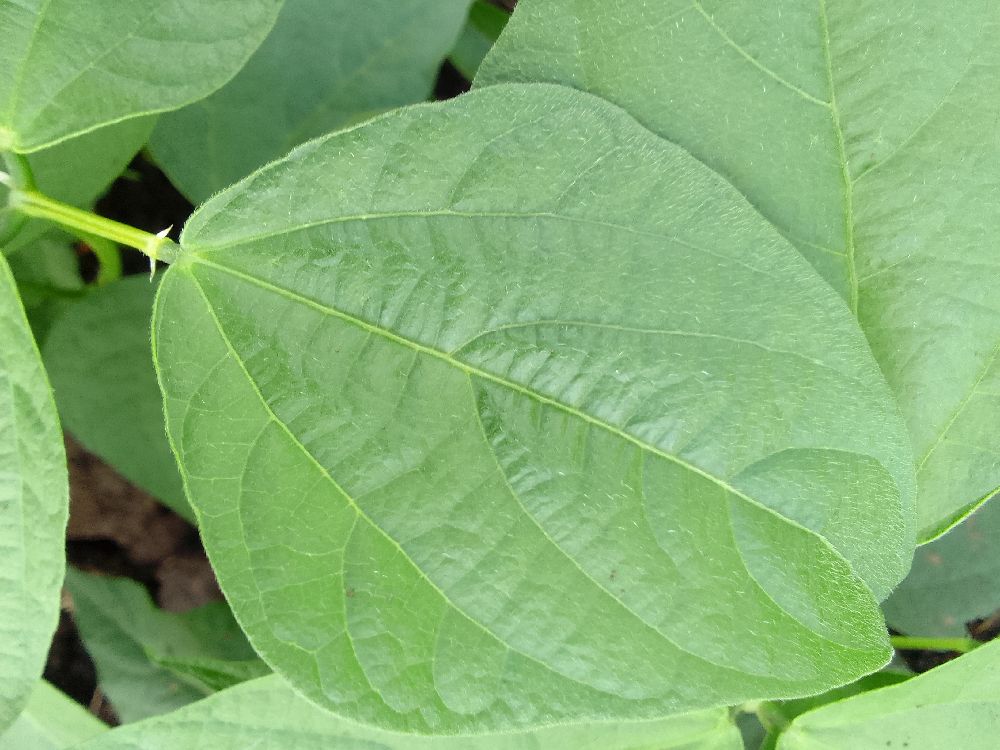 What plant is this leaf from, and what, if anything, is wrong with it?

common bean, healthy
